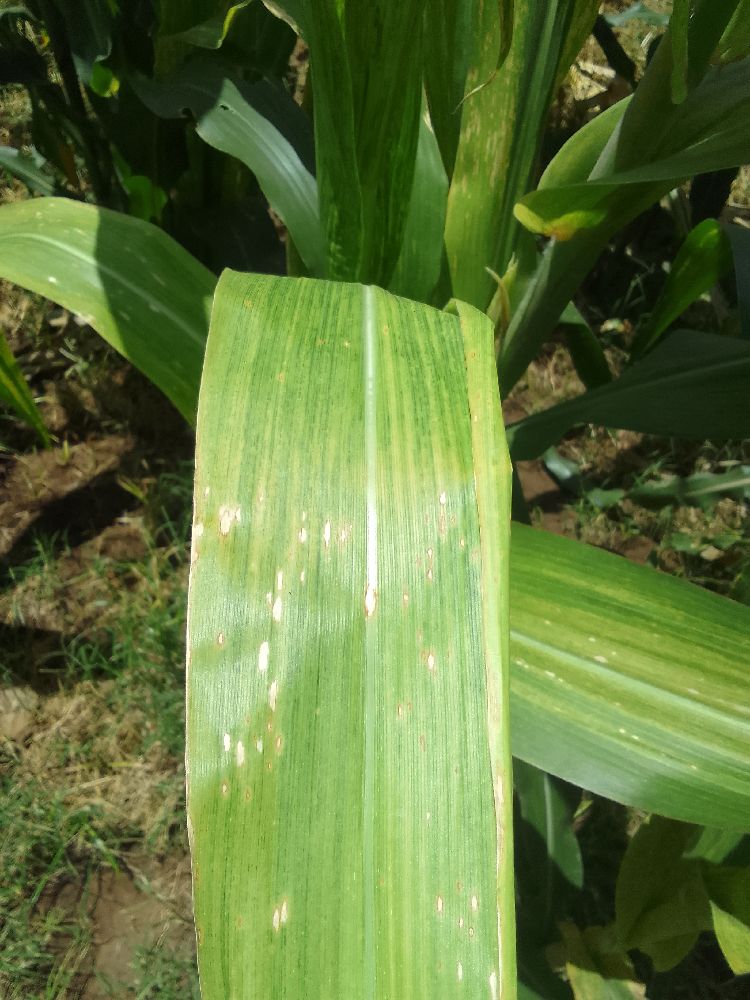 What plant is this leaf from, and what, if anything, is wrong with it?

maize, maize lethal necrosis
